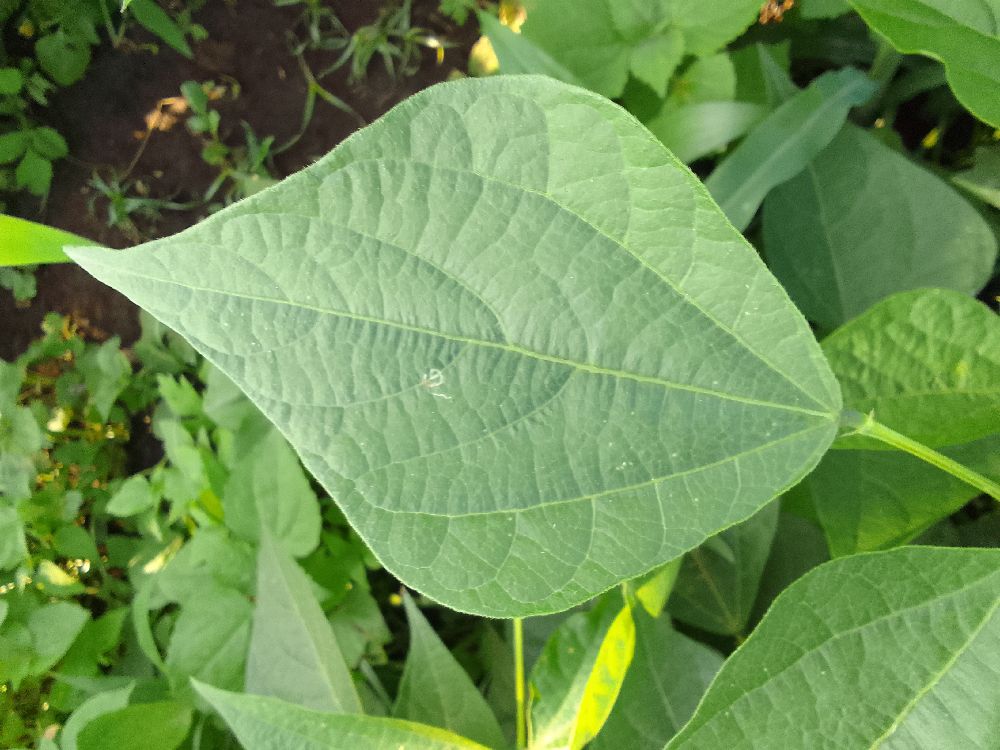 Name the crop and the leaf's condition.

common bean, healthy
